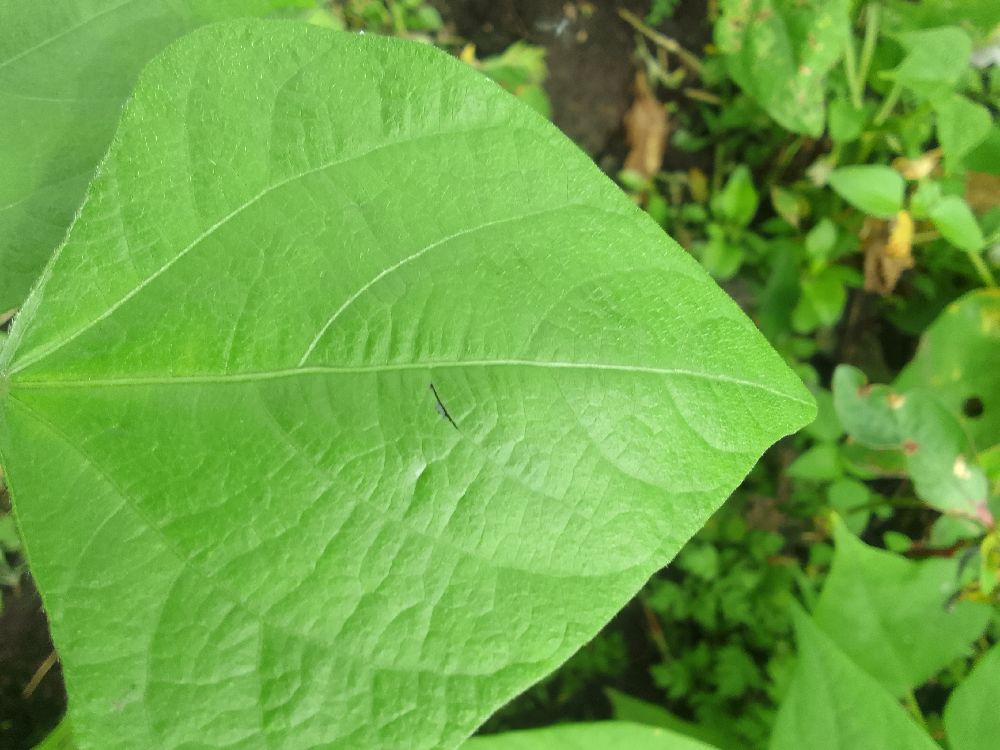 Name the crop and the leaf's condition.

common bean, healthy
